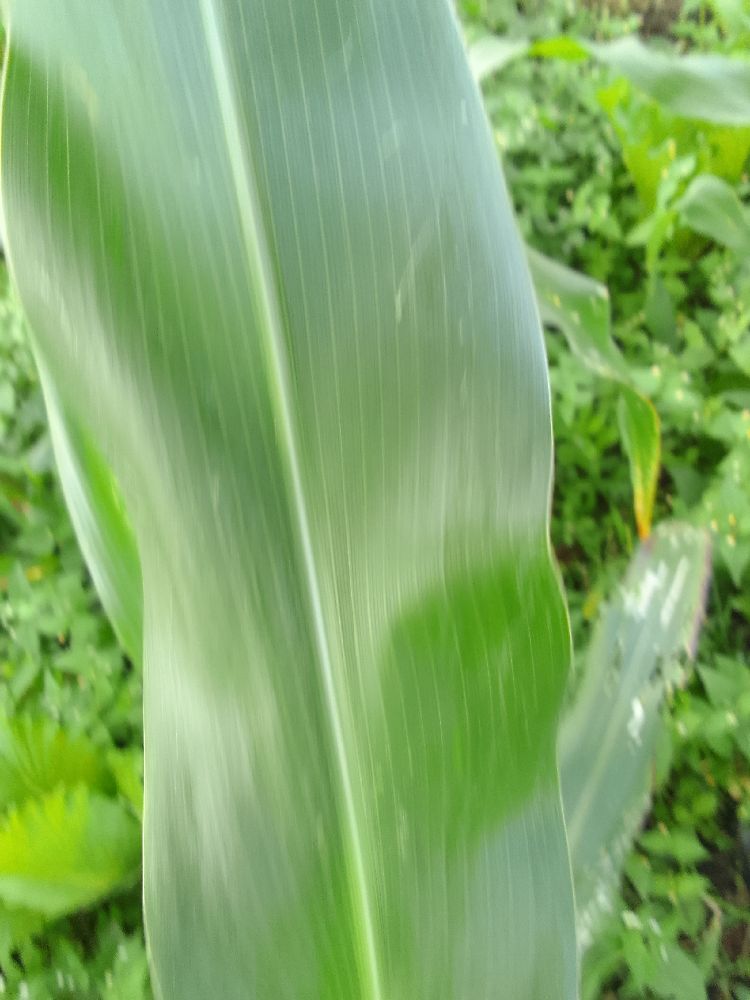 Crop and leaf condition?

maize, healthy
